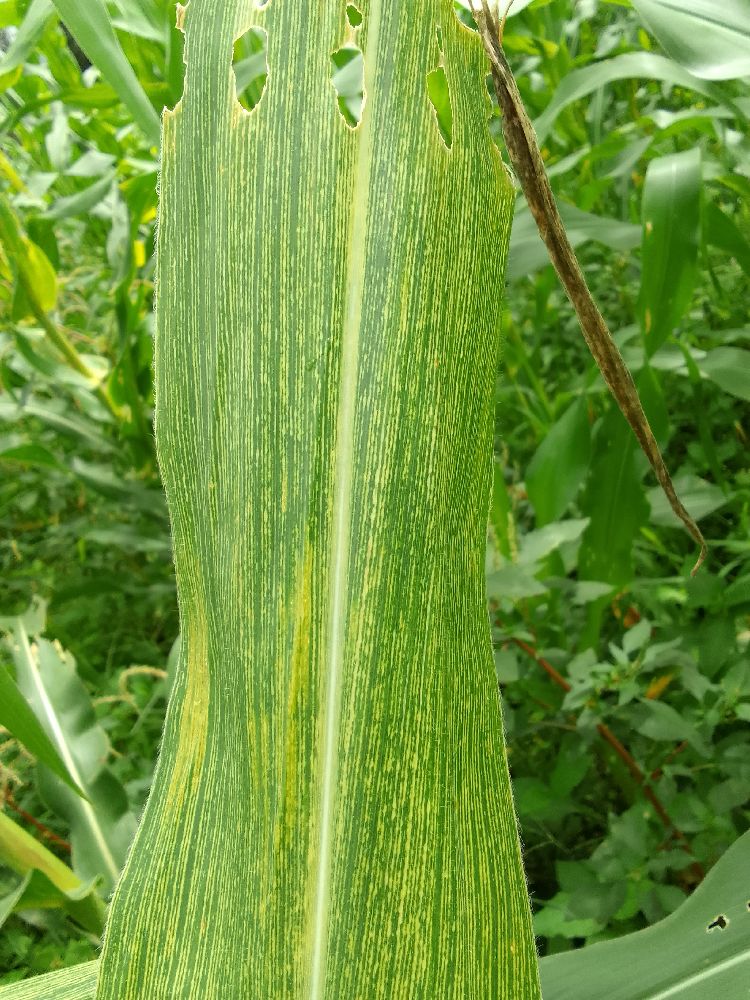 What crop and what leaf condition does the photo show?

maize, maize streak virus
